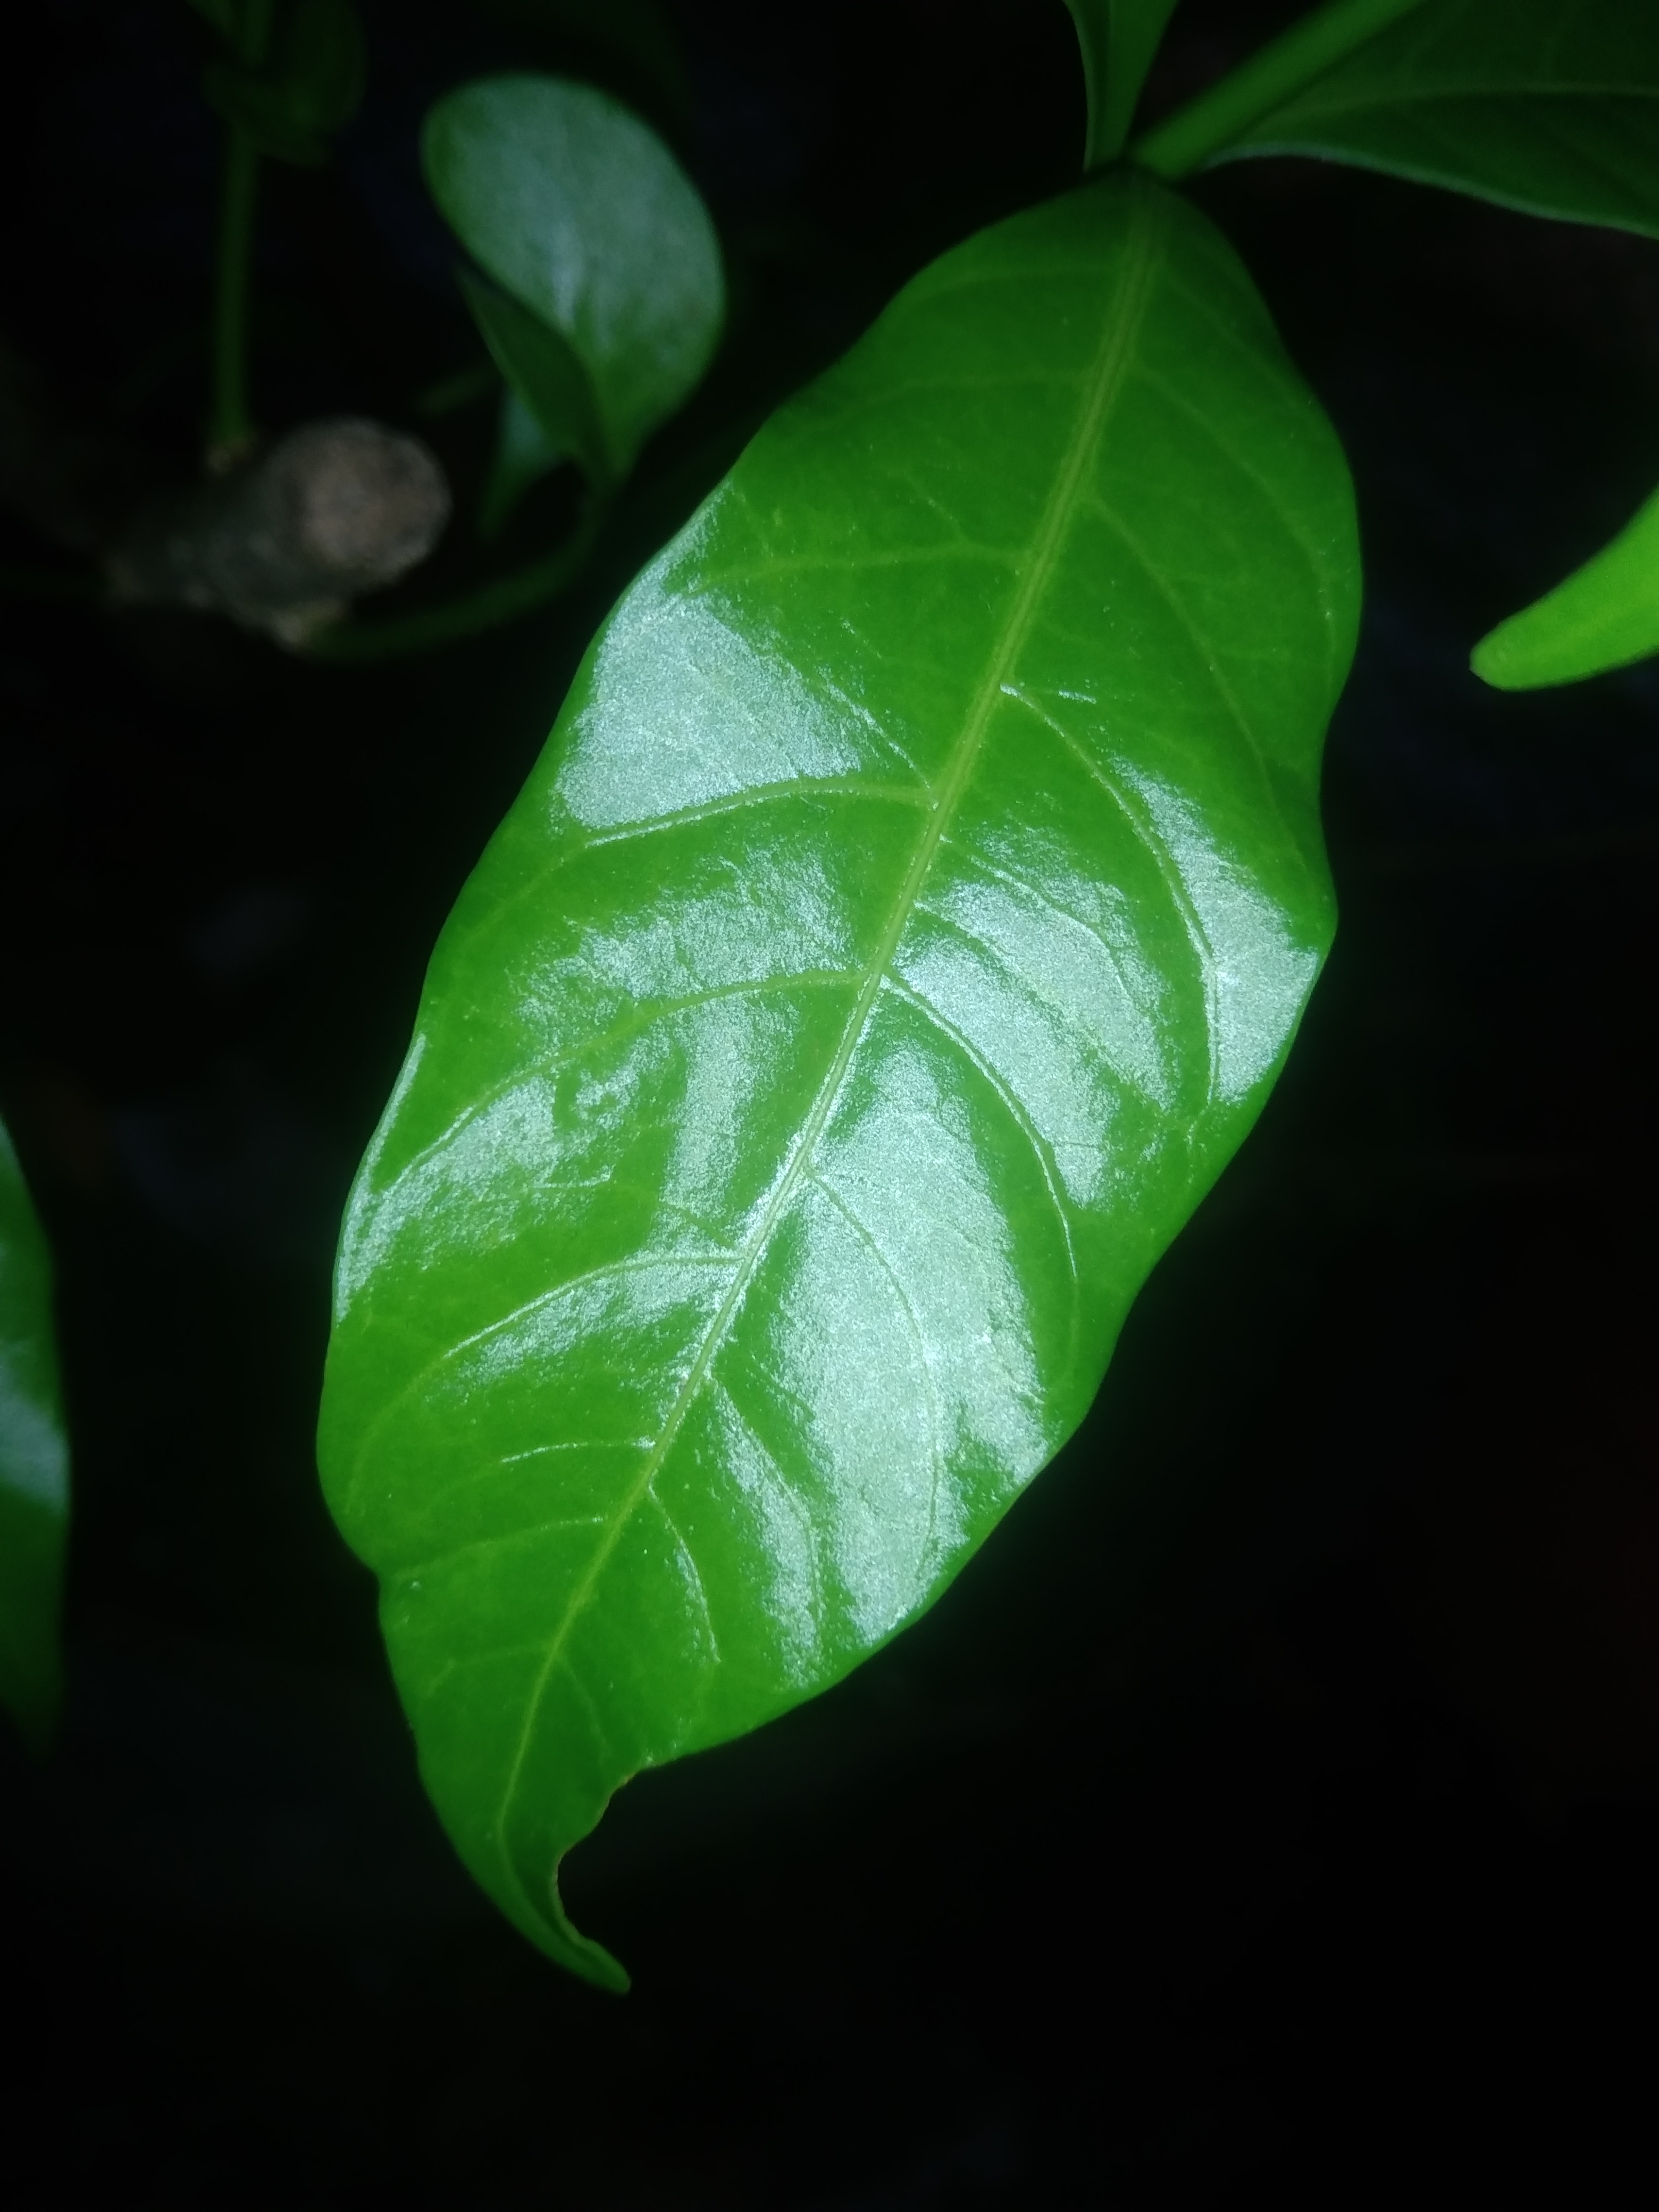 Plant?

togor
